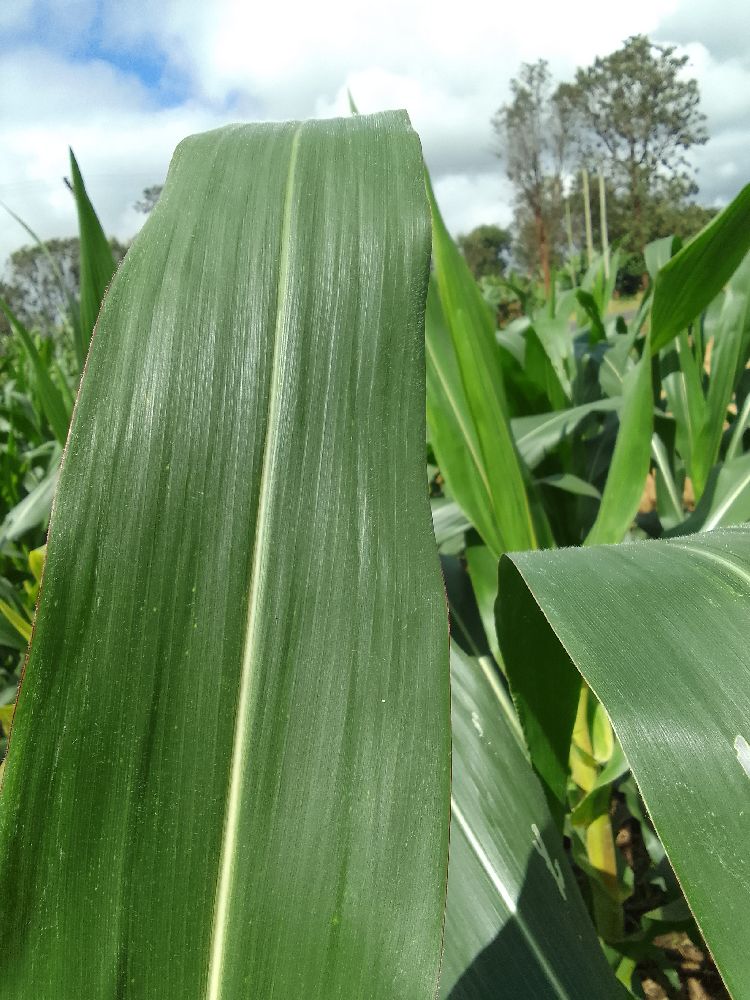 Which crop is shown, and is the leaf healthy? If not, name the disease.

maize, healthy
